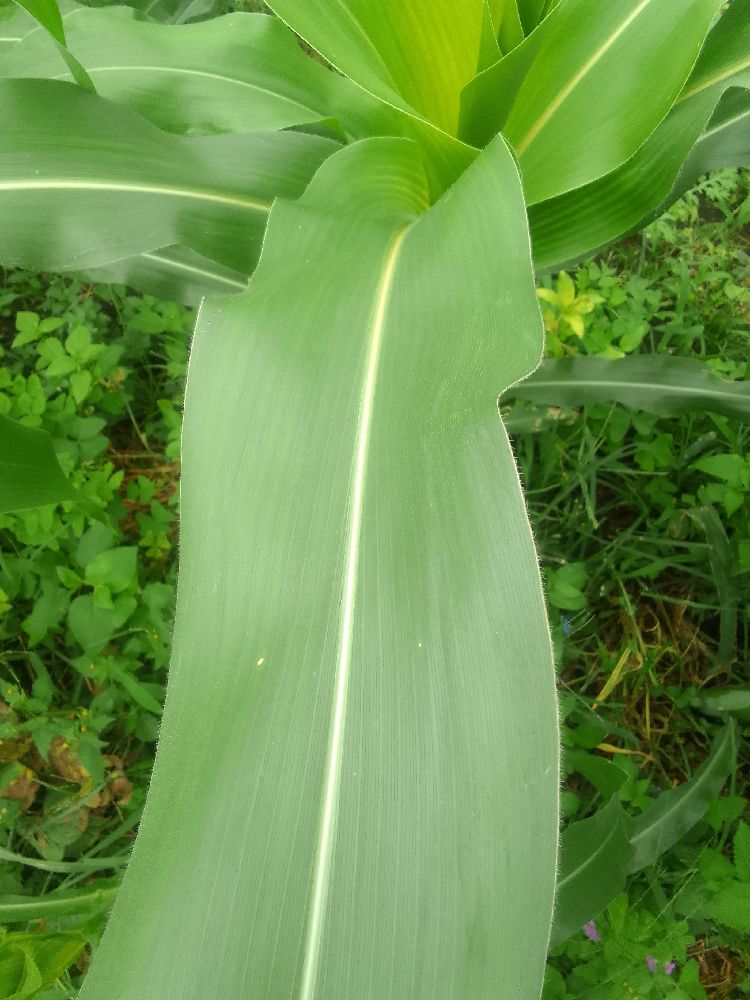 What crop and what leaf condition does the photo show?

maize, healthy
